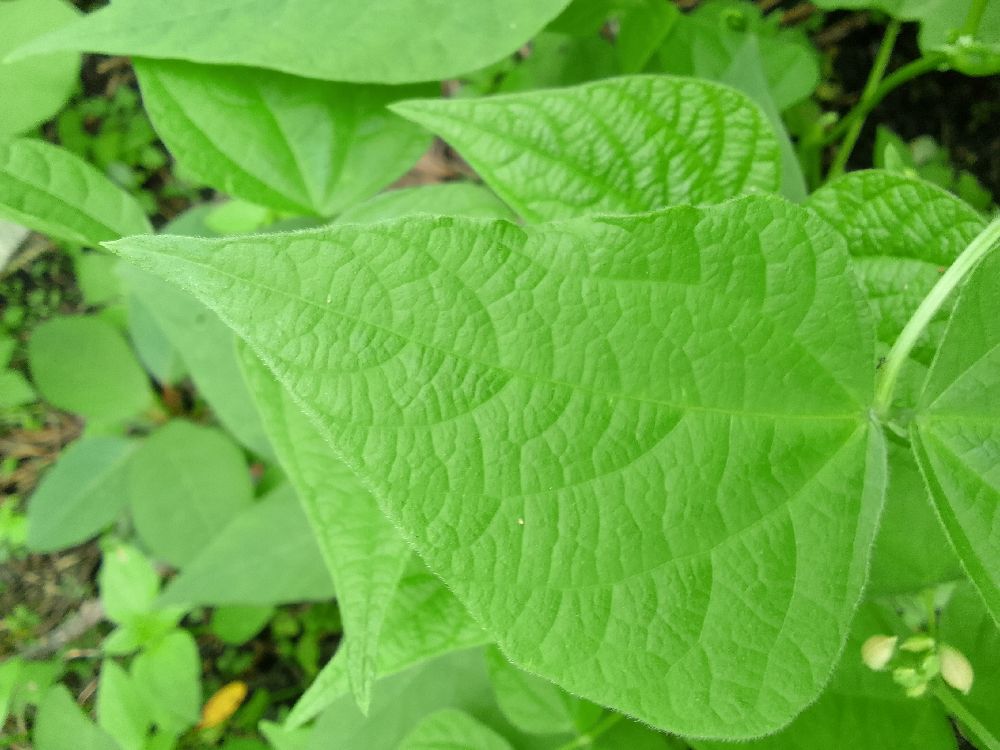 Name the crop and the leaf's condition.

common bean, healthy
